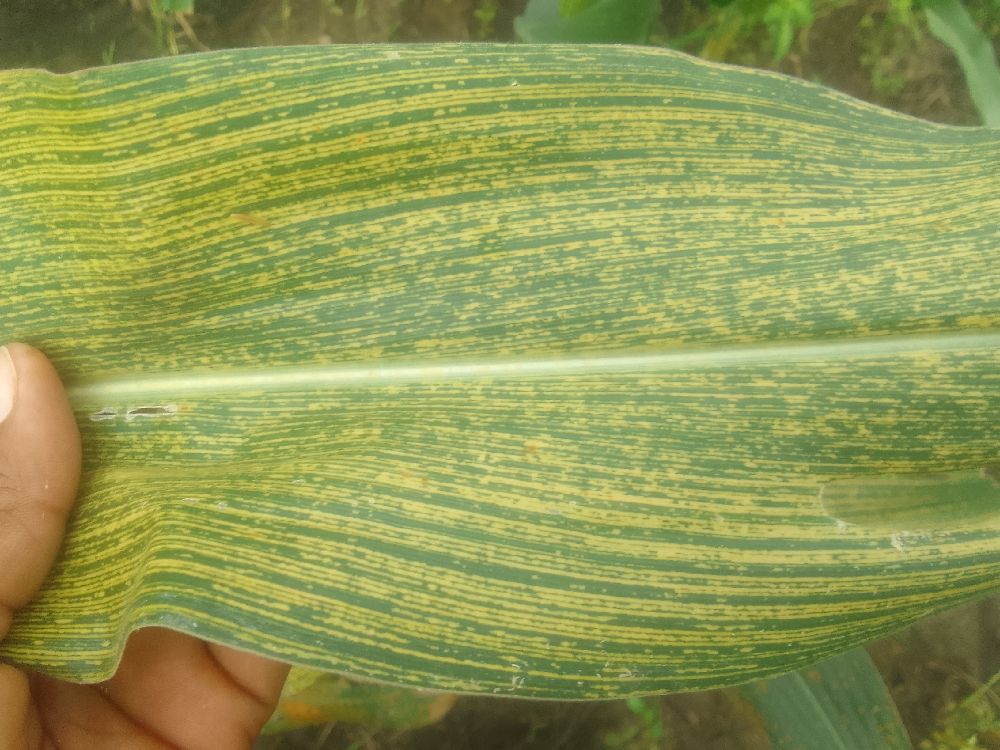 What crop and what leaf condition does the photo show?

maize, maize streak virus
